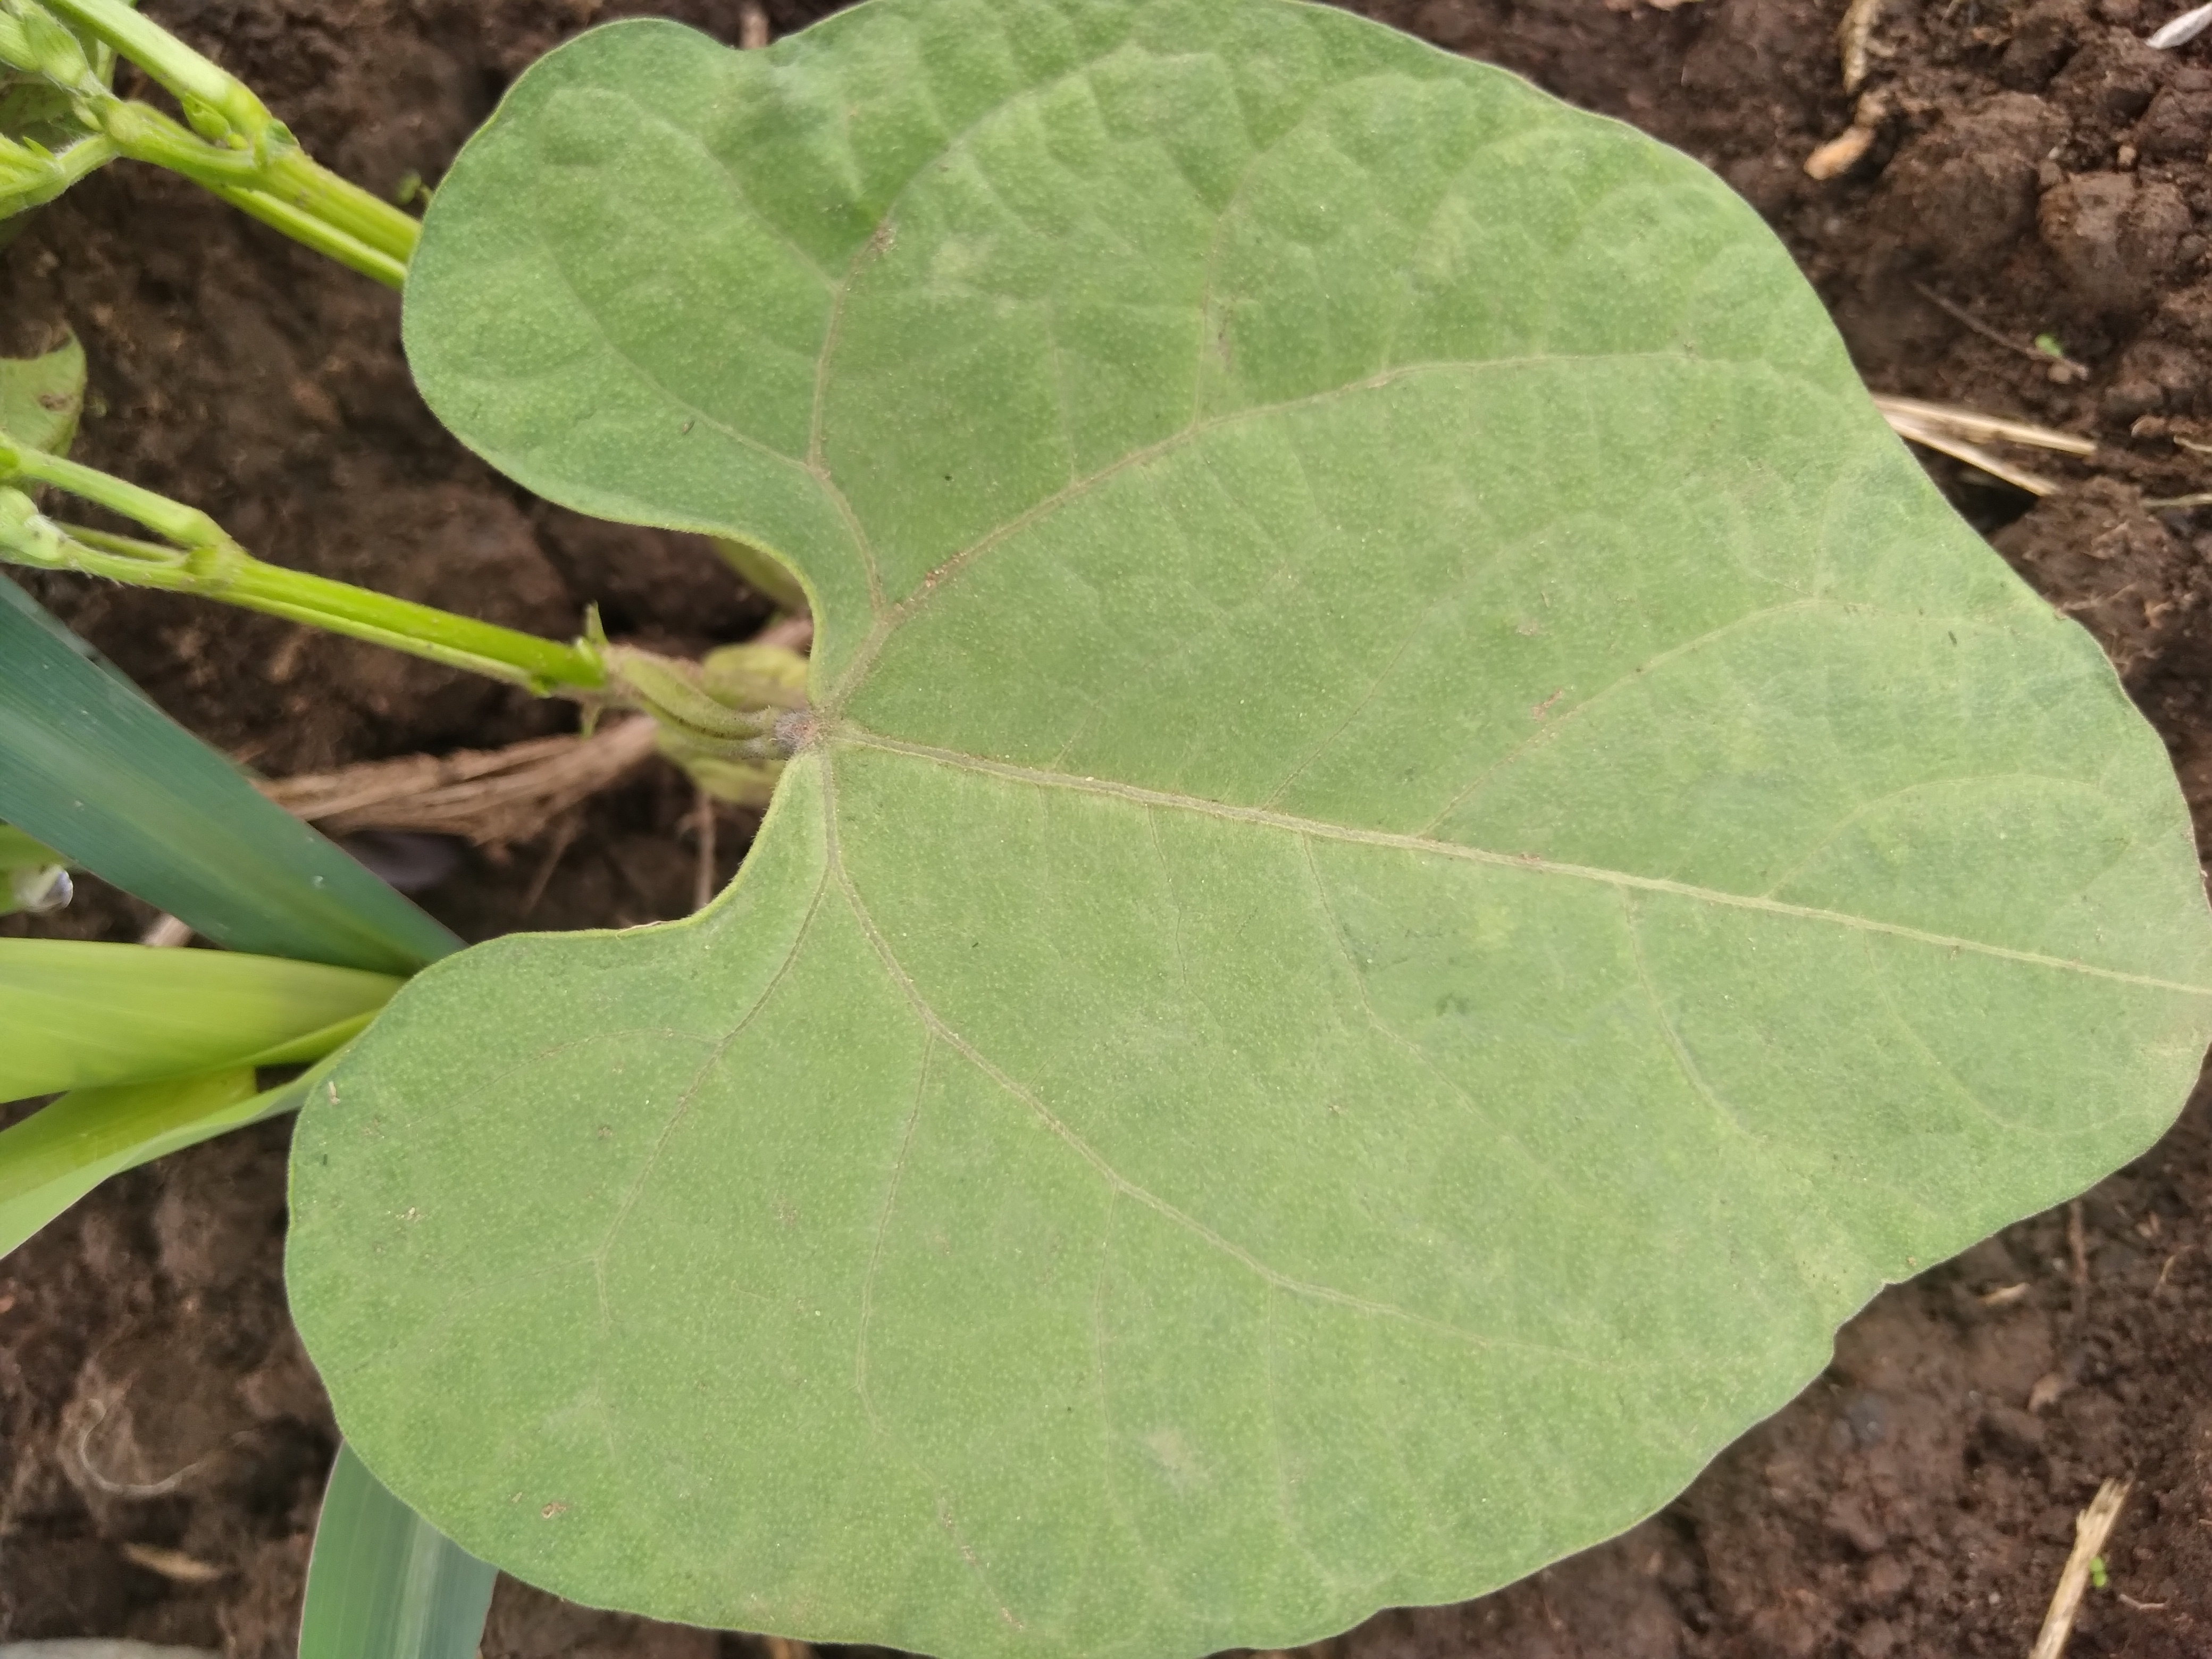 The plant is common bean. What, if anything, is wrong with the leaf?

healthy
